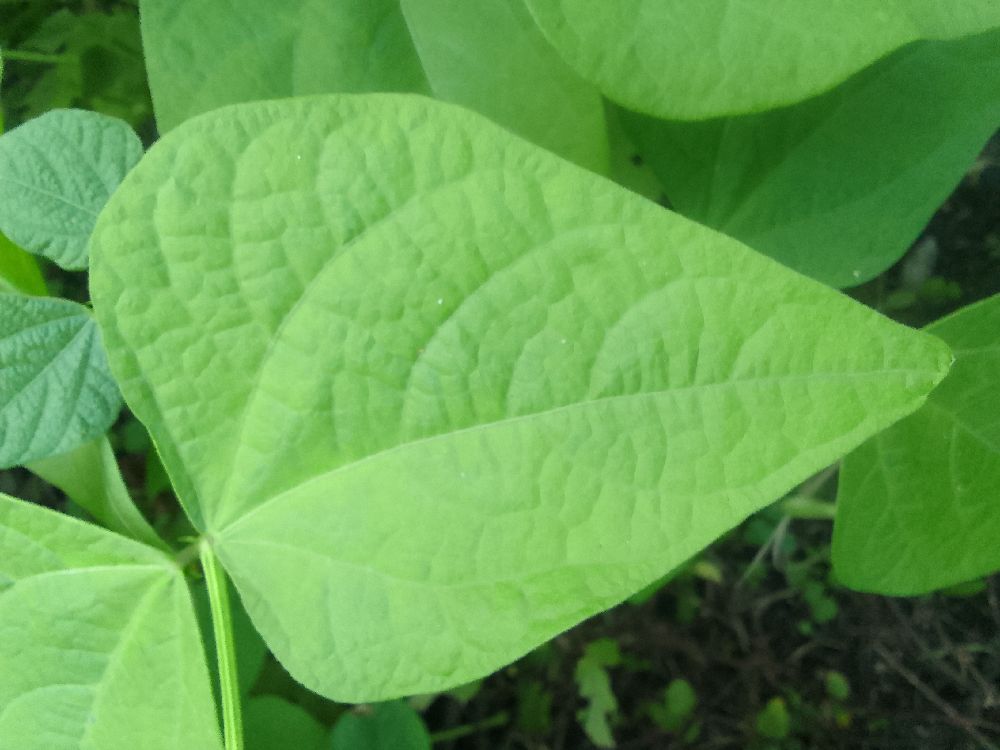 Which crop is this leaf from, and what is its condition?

common bean, healthy
